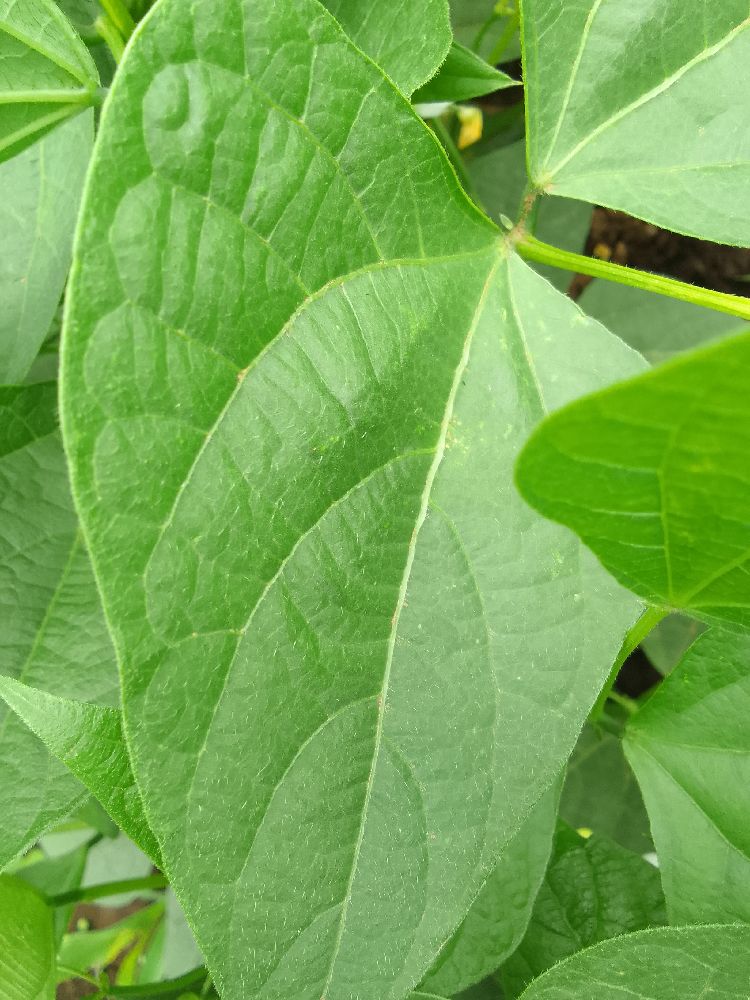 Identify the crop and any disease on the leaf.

common bean, healthy
